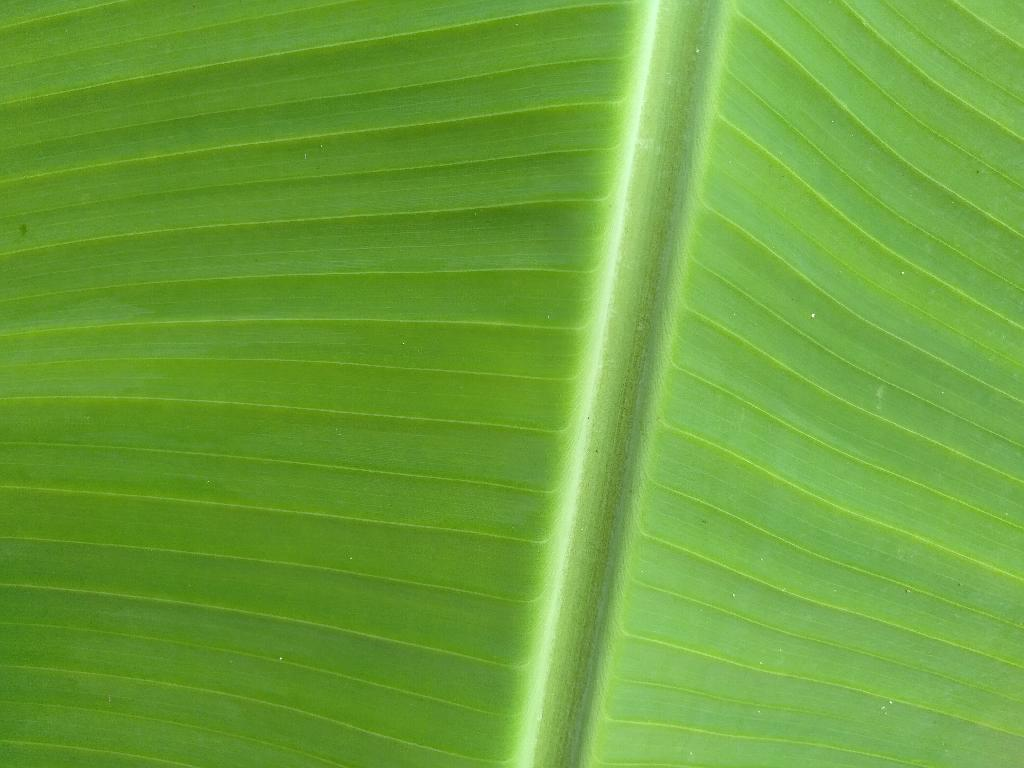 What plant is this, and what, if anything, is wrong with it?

banana, healthy
